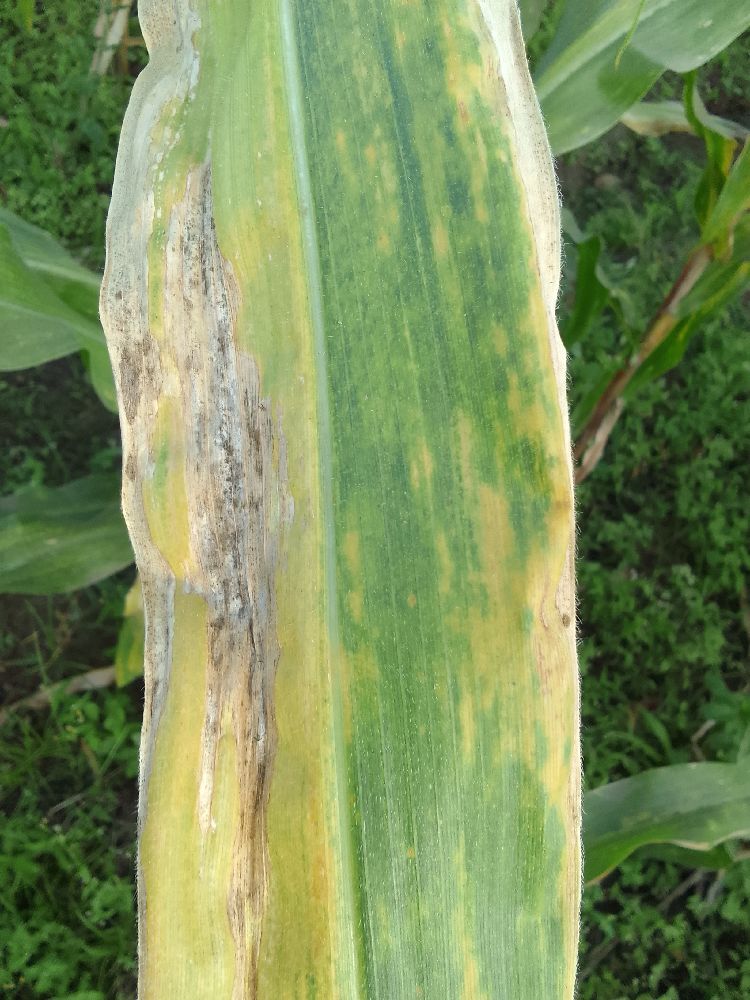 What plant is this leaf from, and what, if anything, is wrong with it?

maize, maize lethal necrosis
